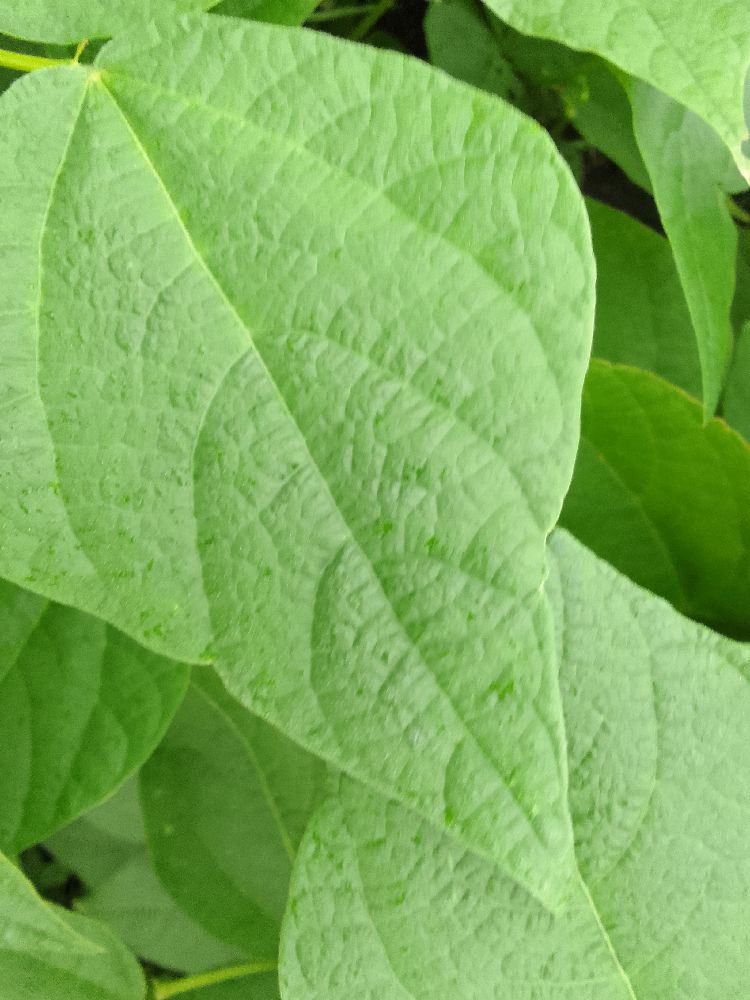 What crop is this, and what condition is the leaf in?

common bean, healthy
